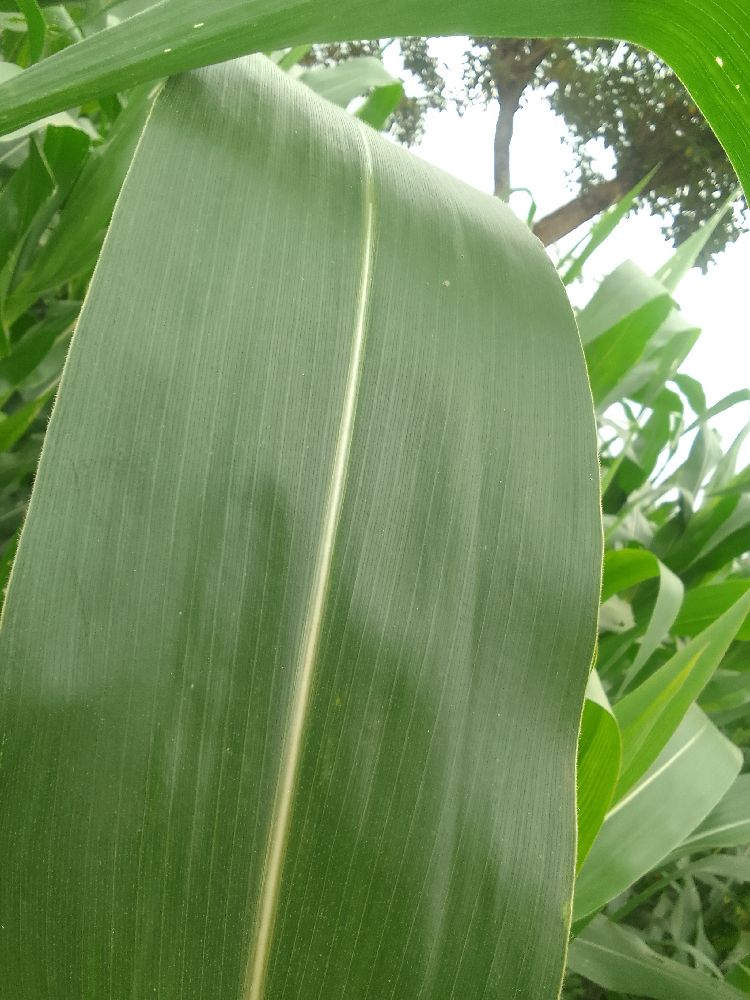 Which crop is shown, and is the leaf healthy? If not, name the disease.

maize, healthy
